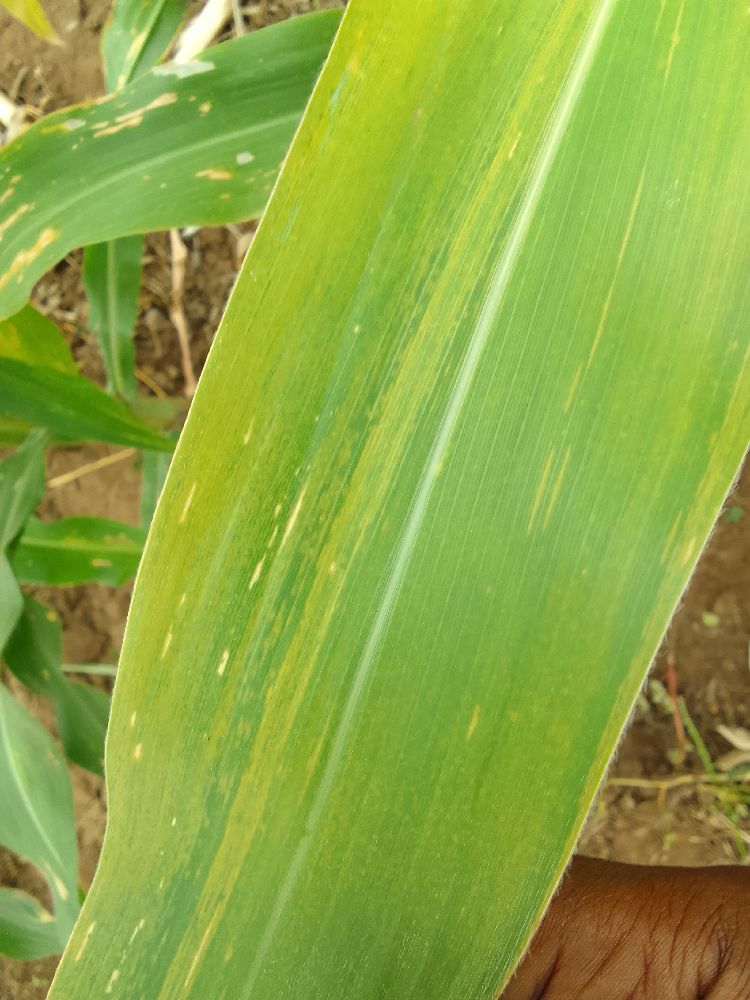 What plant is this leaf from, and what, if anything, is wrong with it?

maize, maize lethal necrosis
